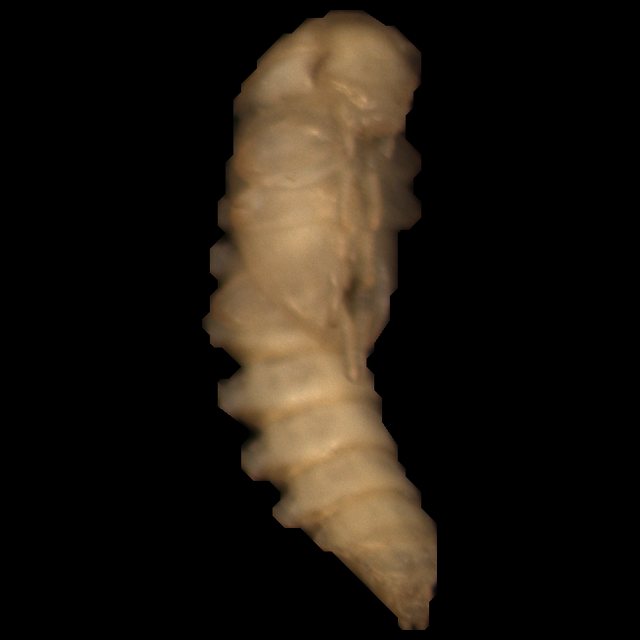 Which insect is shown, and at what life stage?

mealworm pupa
